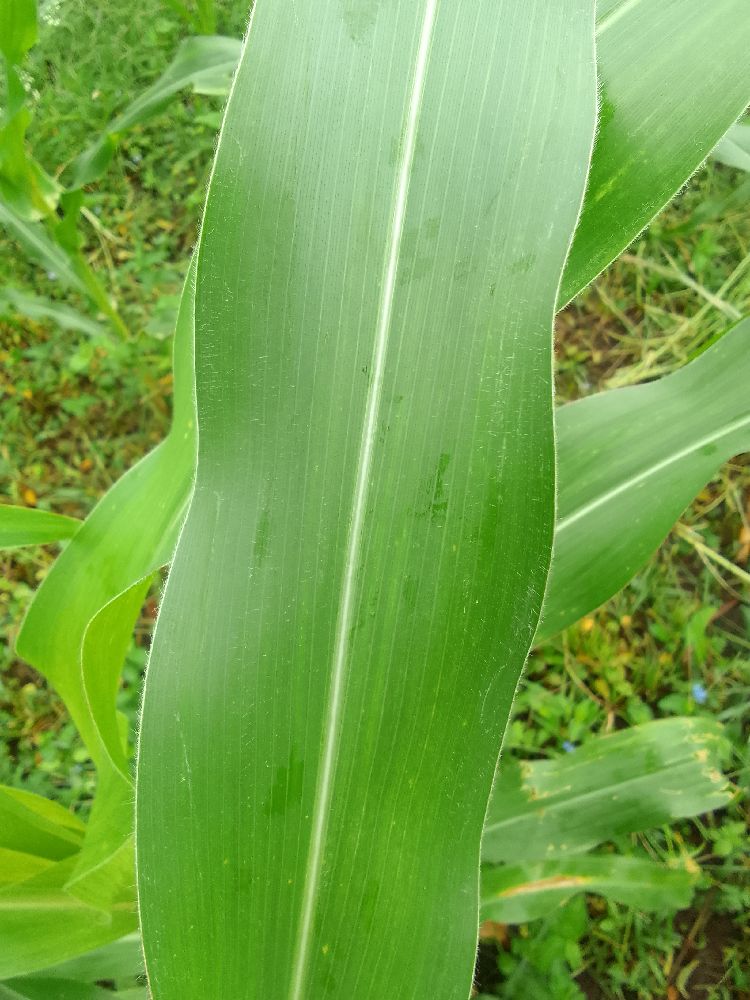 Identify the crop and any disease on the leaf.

maize, healthy
